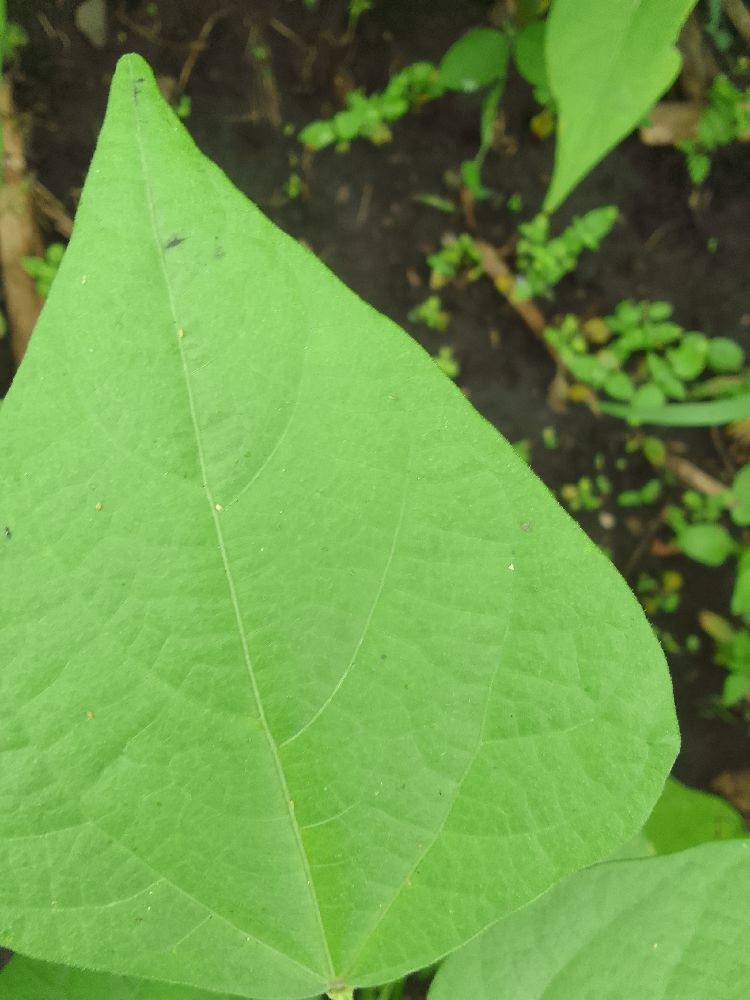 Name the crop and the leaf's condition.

common bean, healthy
